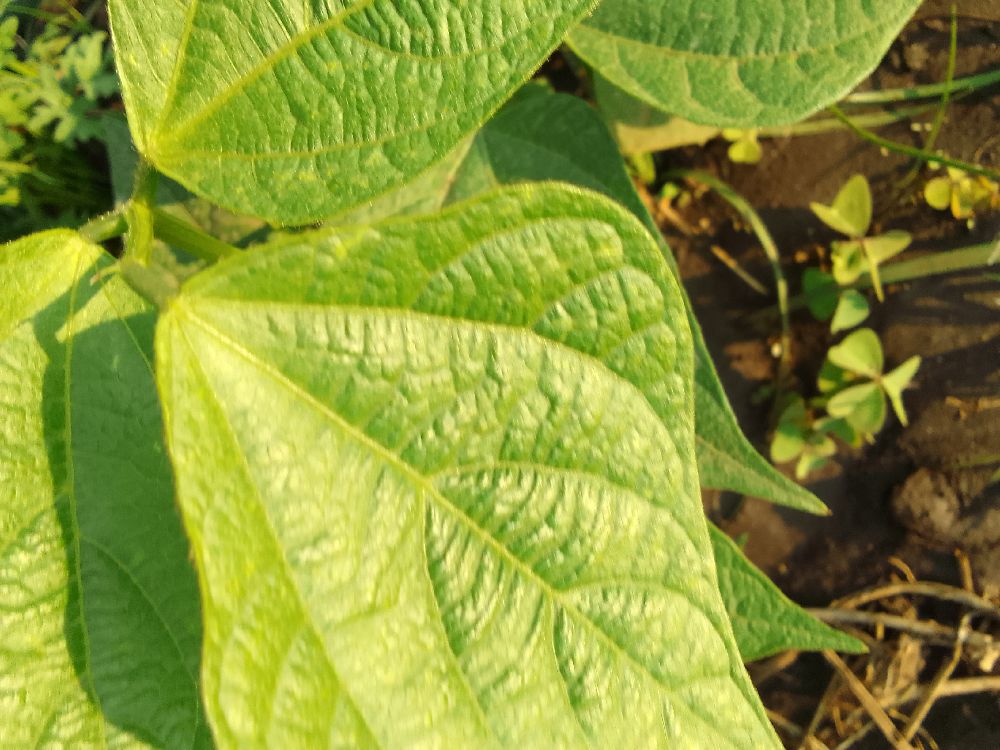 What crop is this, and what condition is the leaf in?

common bean, healthy
